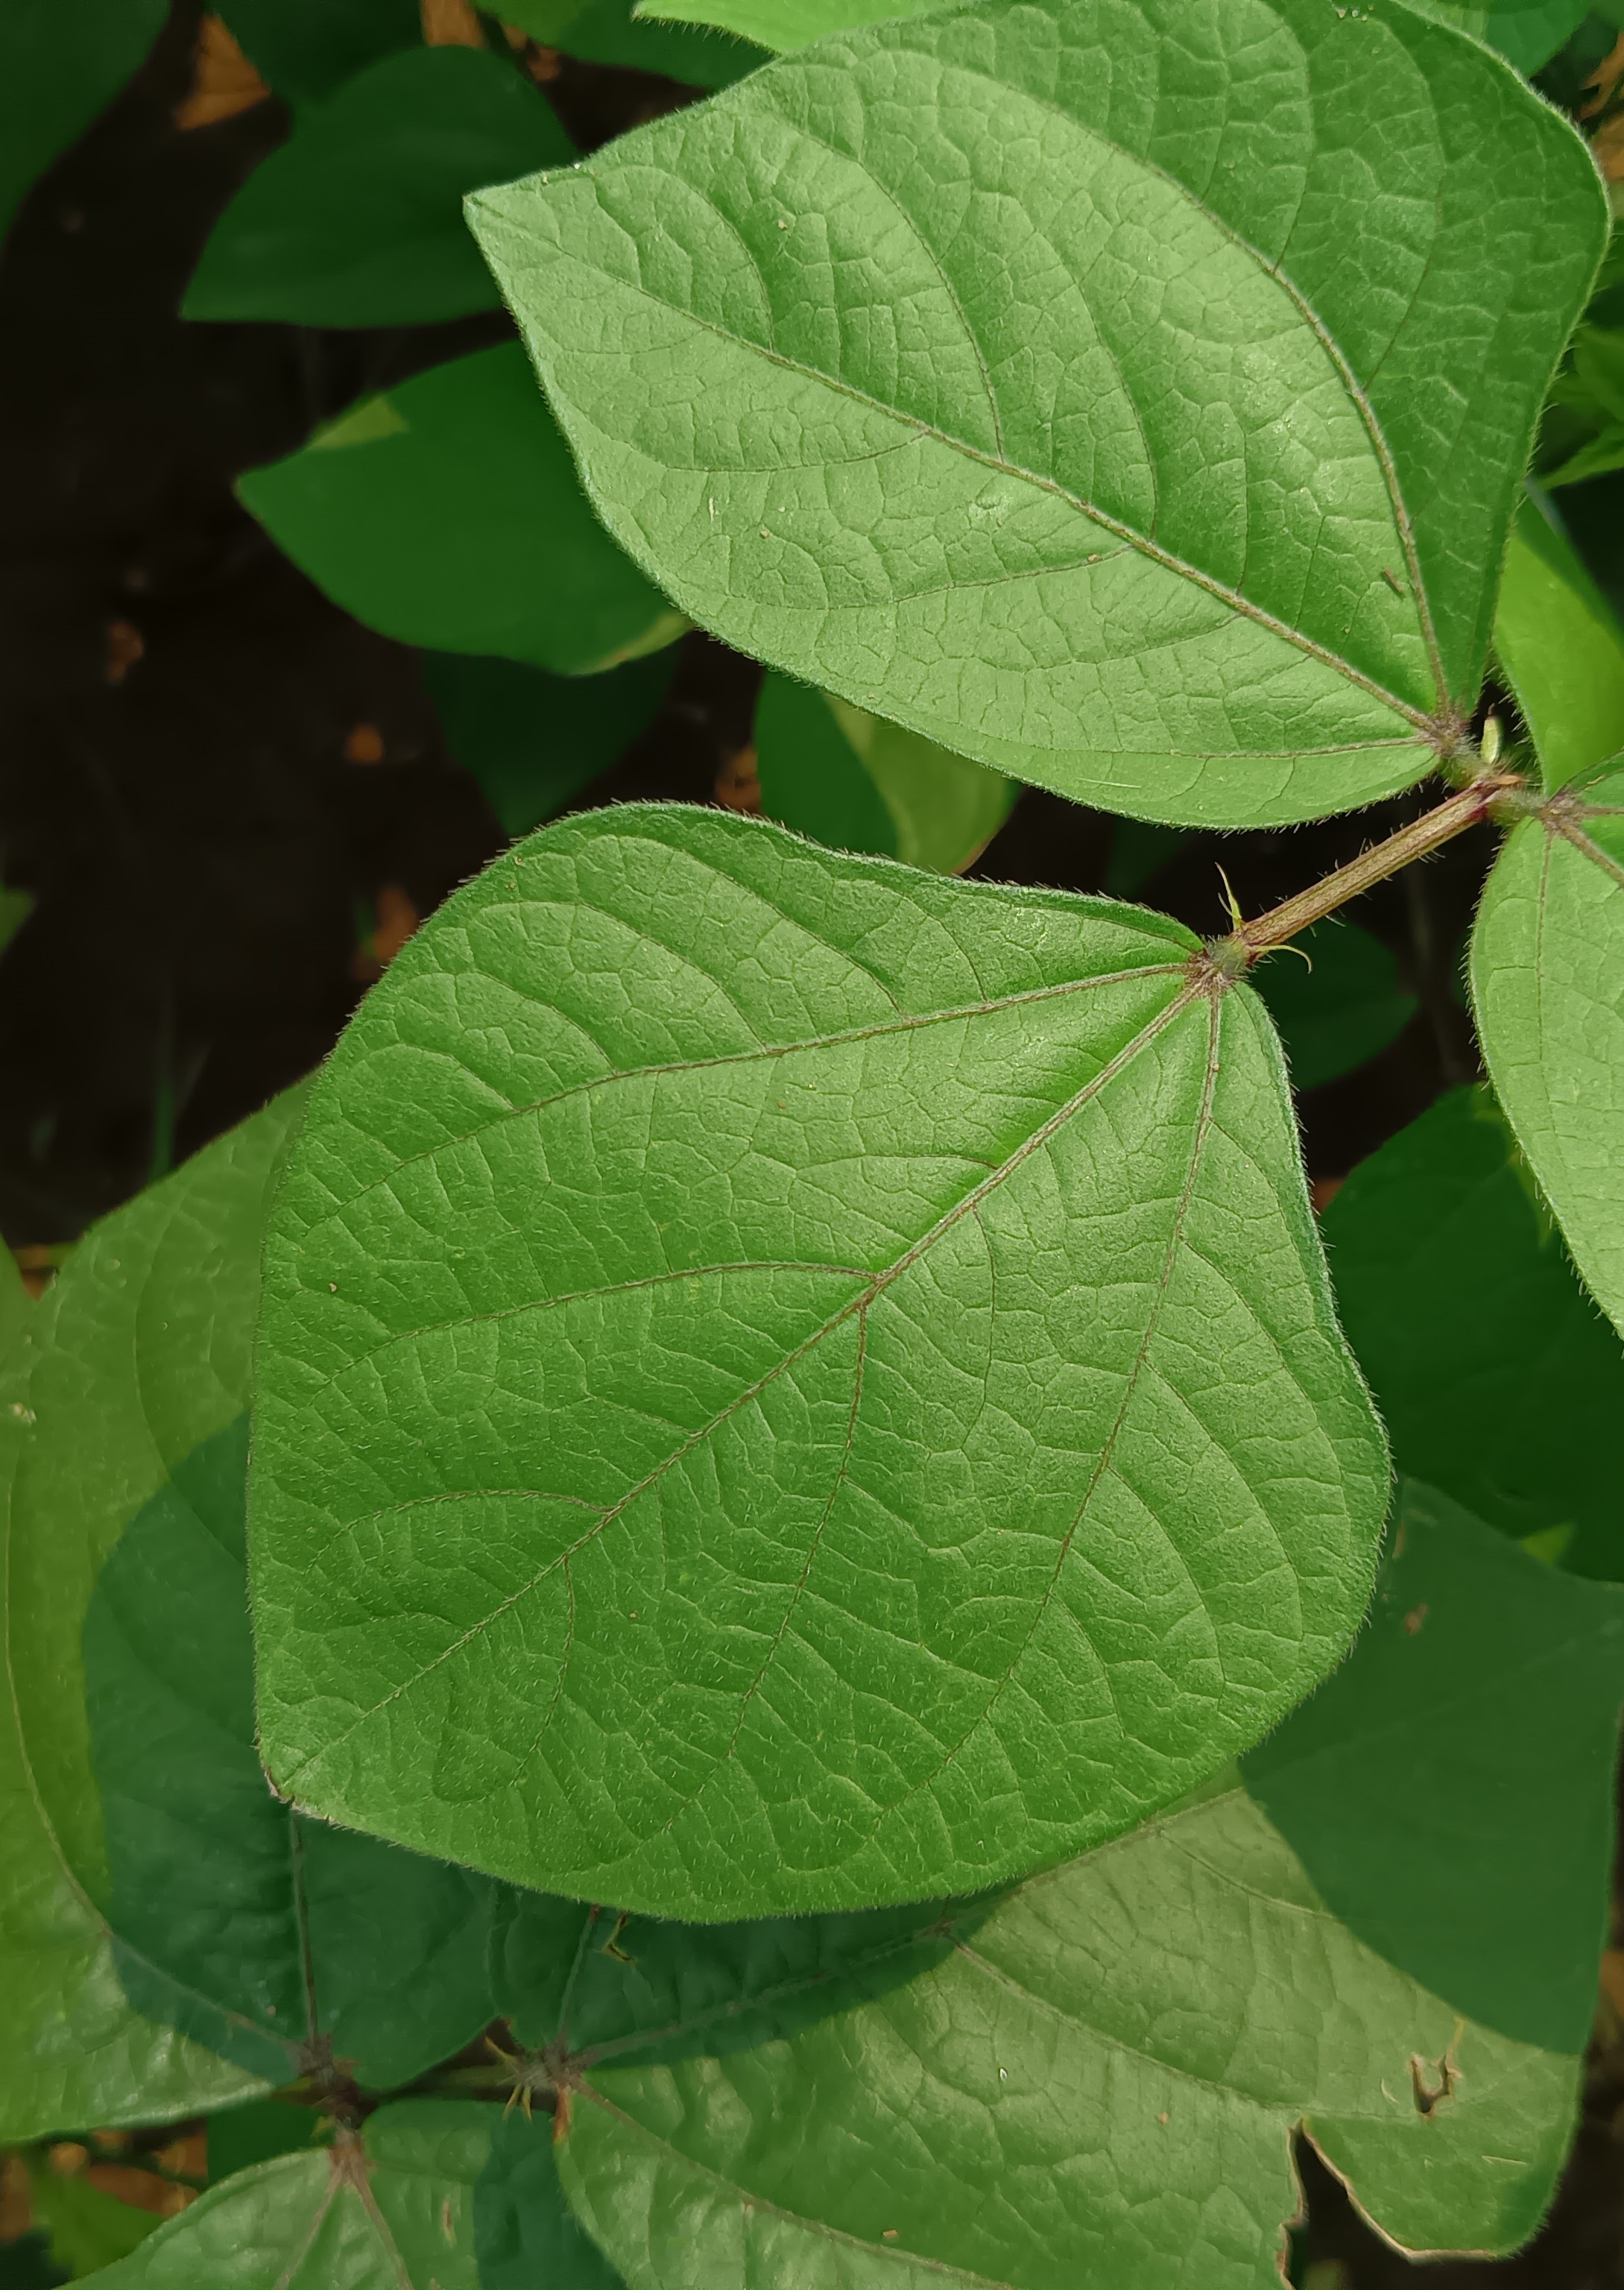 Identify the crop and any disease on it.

mungbean, healthy
